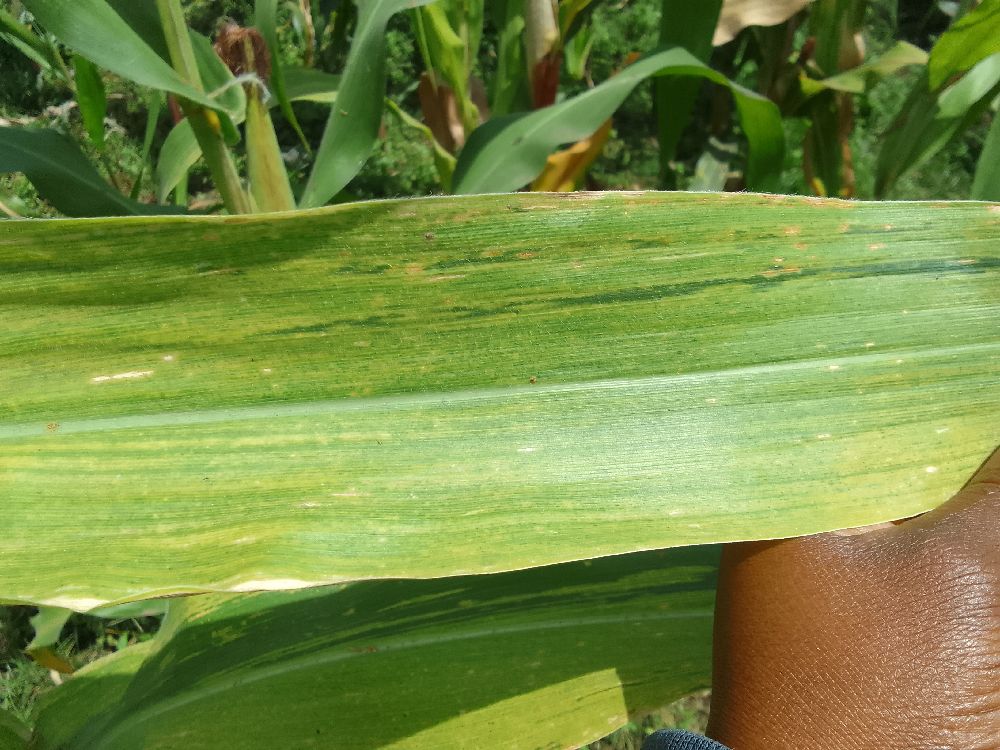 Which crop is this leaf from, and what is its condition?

maize, maize lethal necrosis
